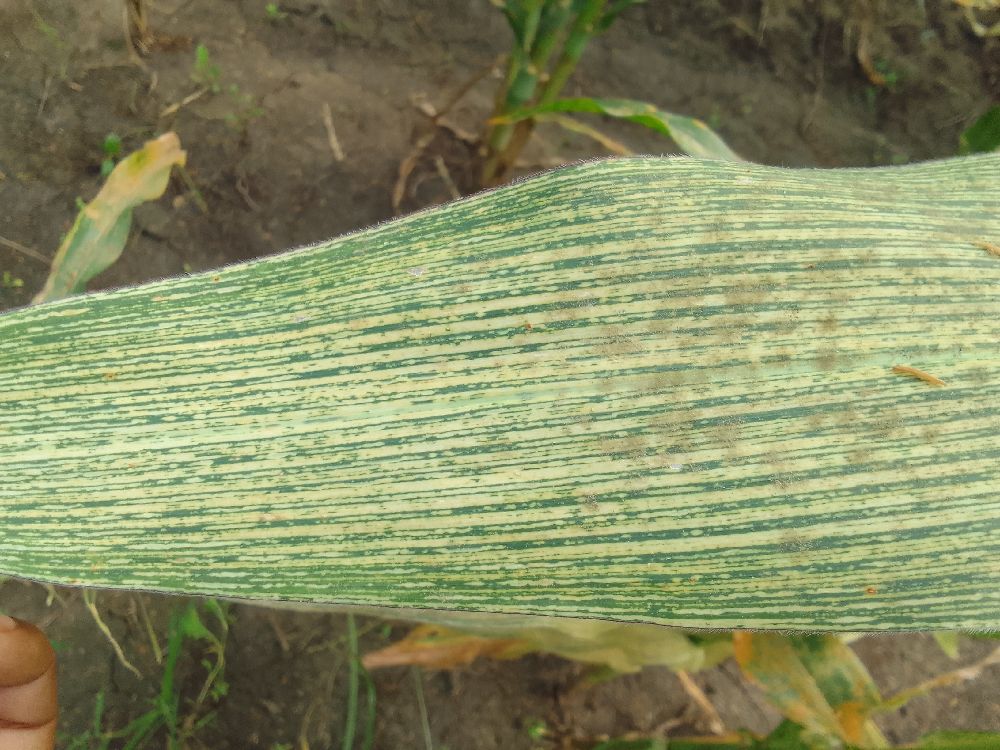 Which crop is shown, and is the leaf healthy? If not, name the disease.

maize, maize streak virus
